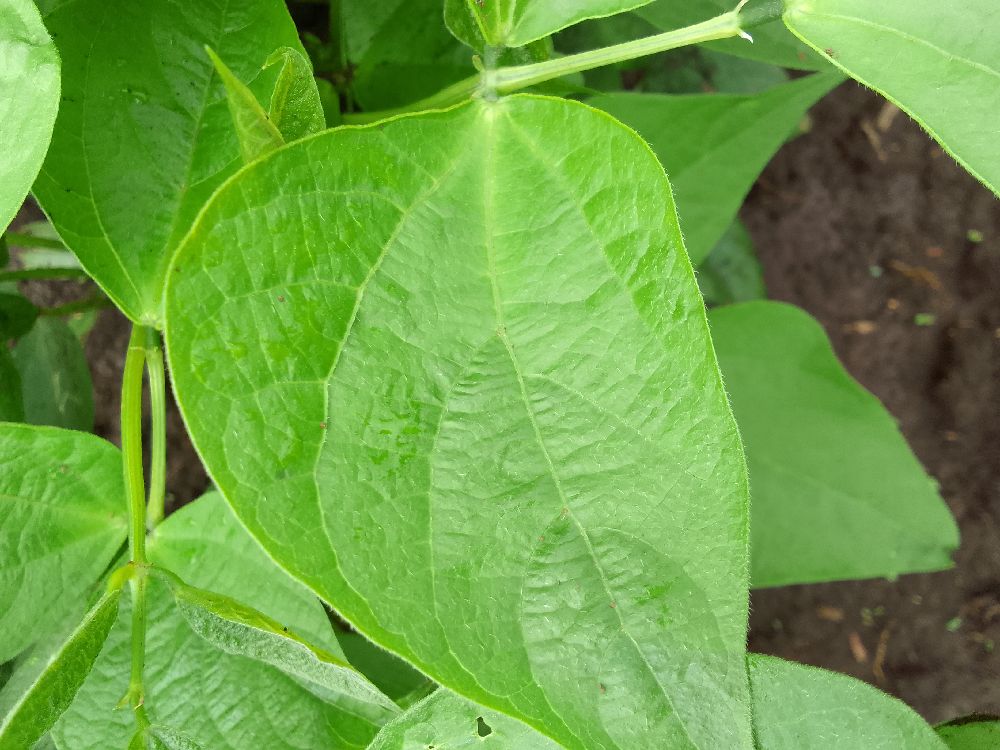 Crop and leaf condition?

common bean, healthy
